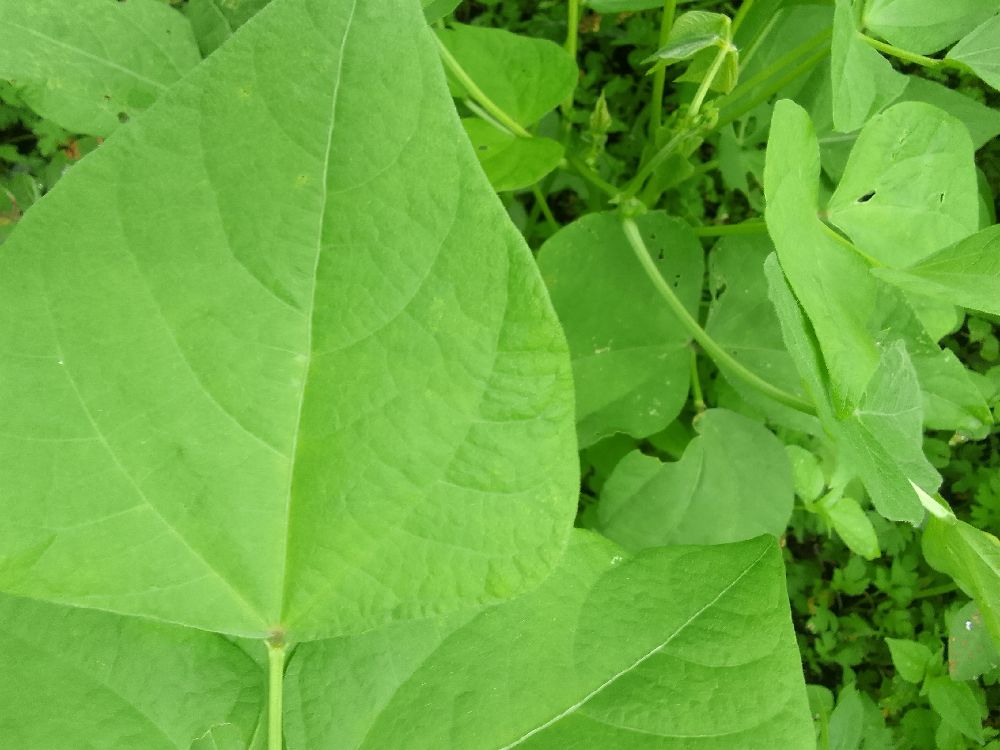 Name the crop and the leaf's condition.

common bean, healthy
